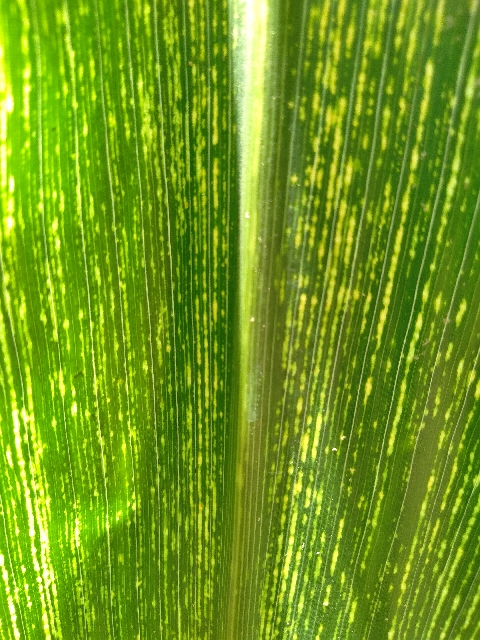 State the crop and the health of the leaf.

maize, maize streak virus
